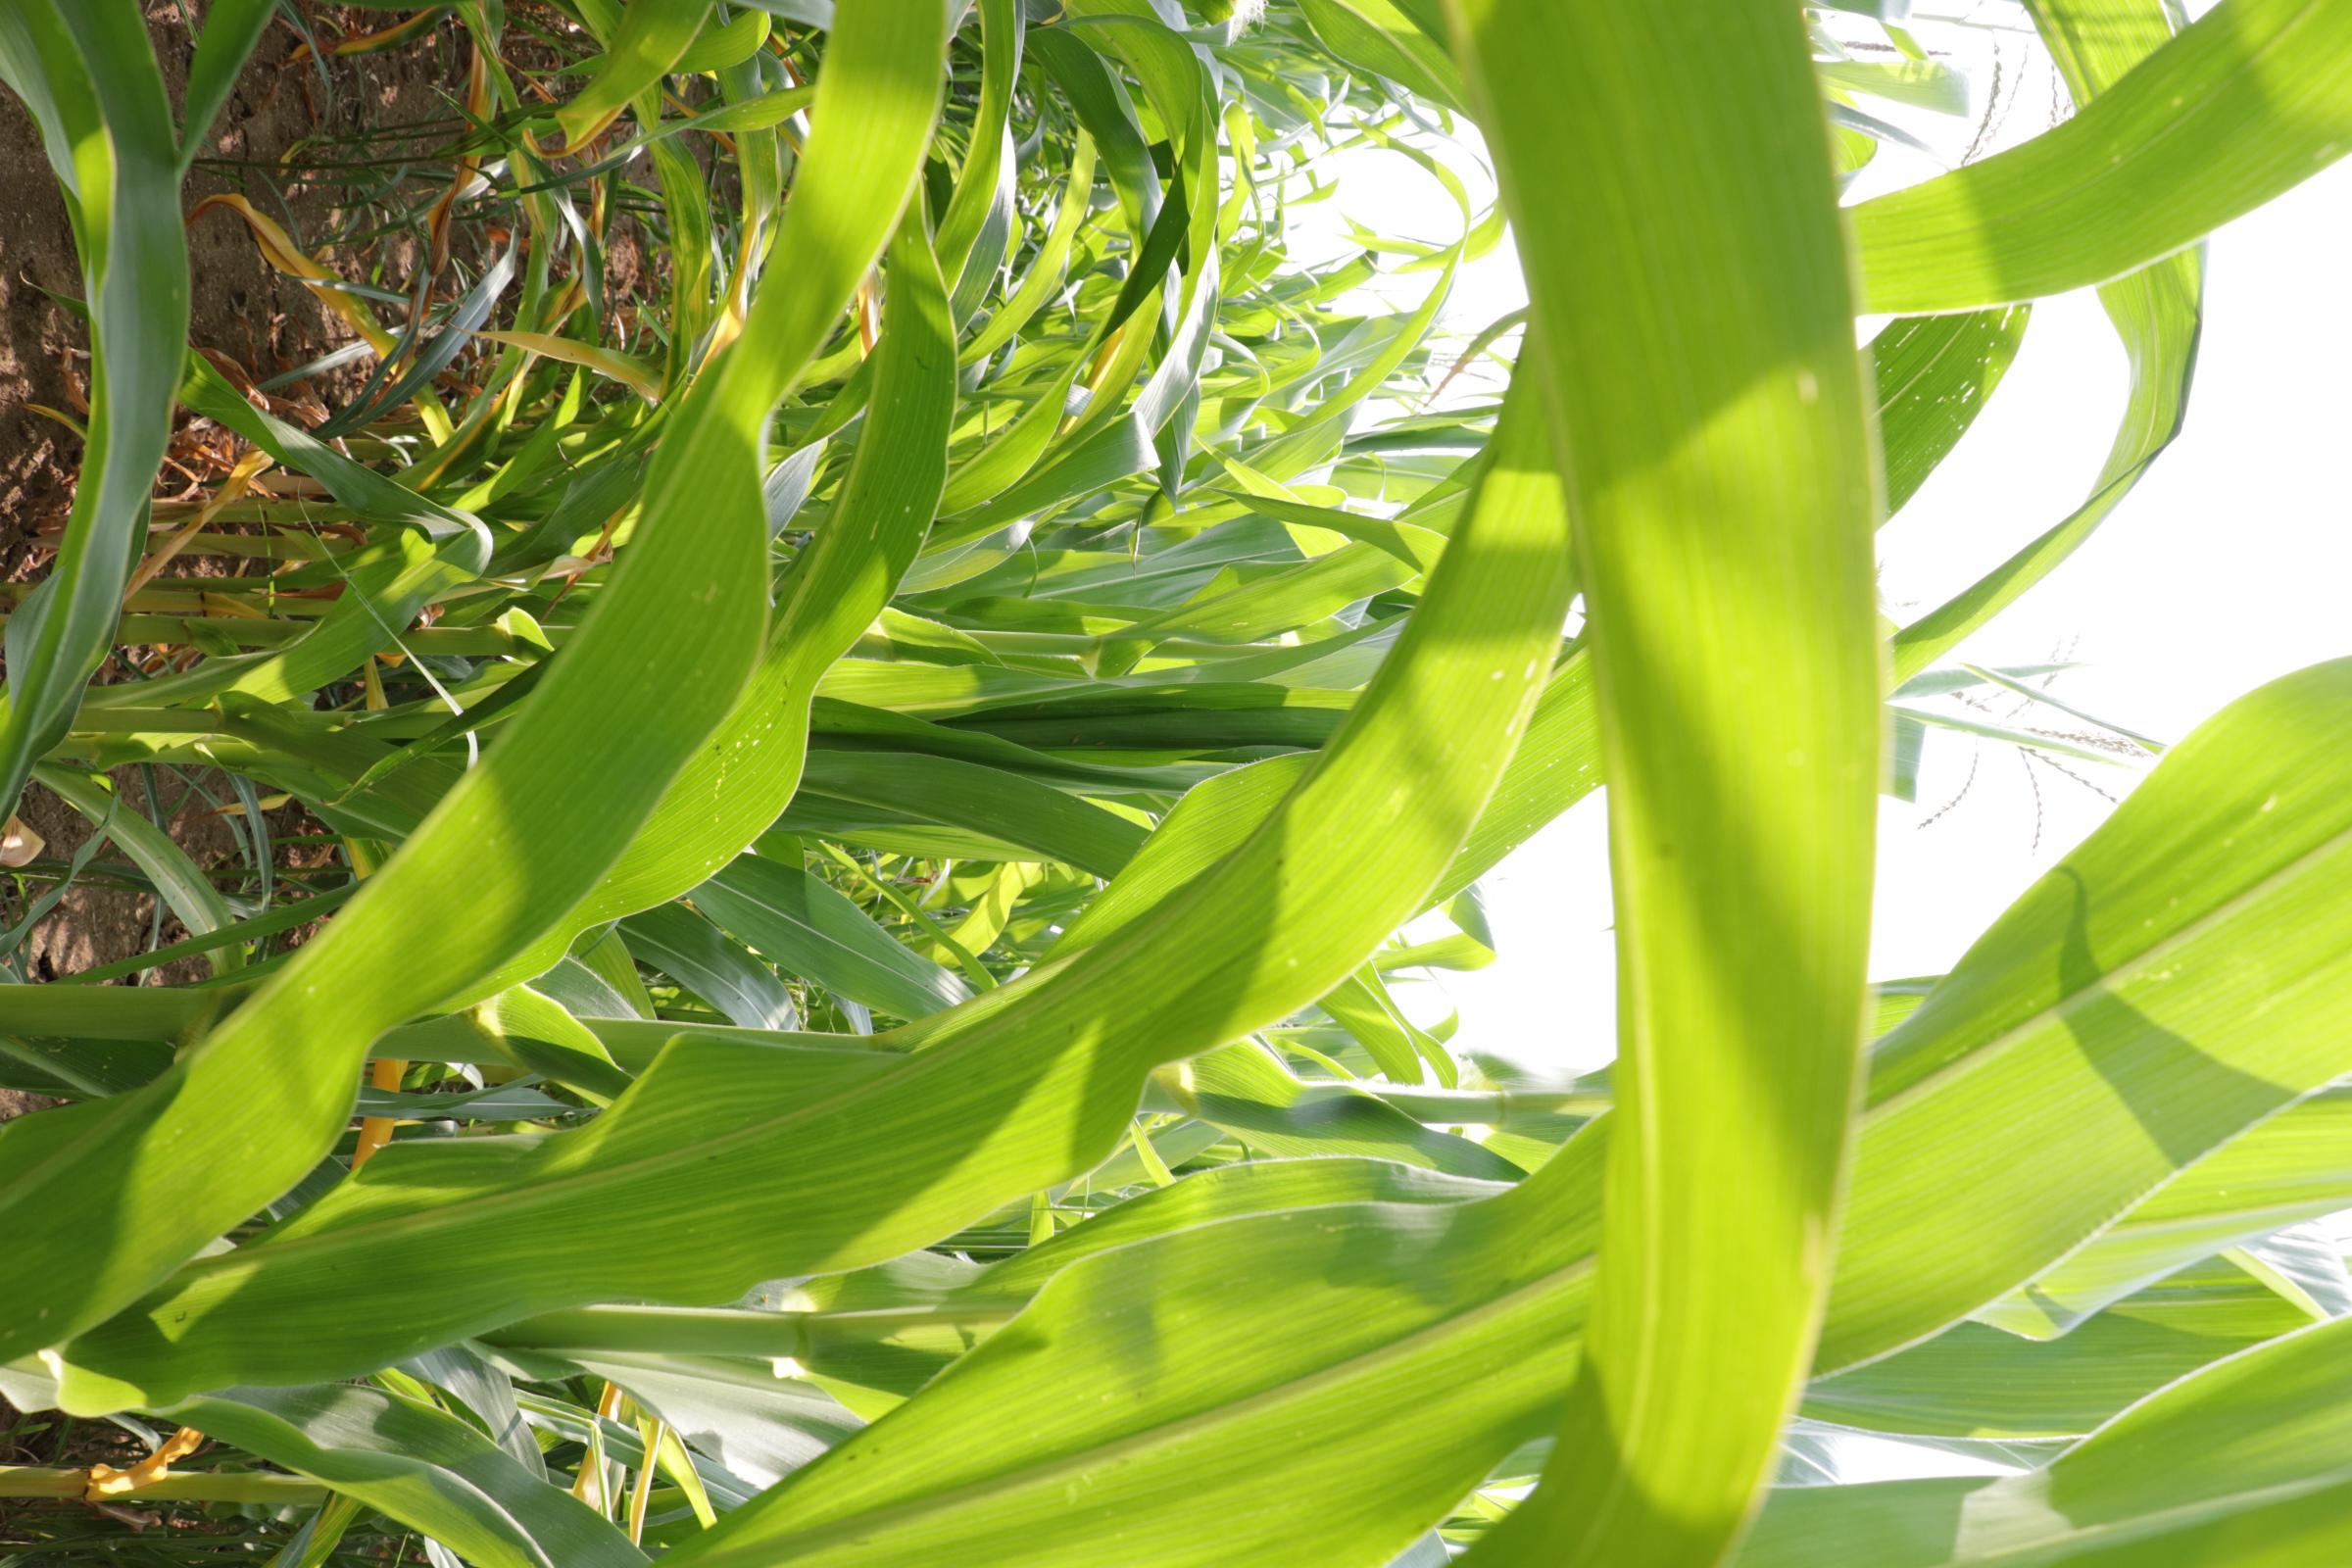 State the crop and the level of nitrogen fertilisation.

maize, no added nitrogen
